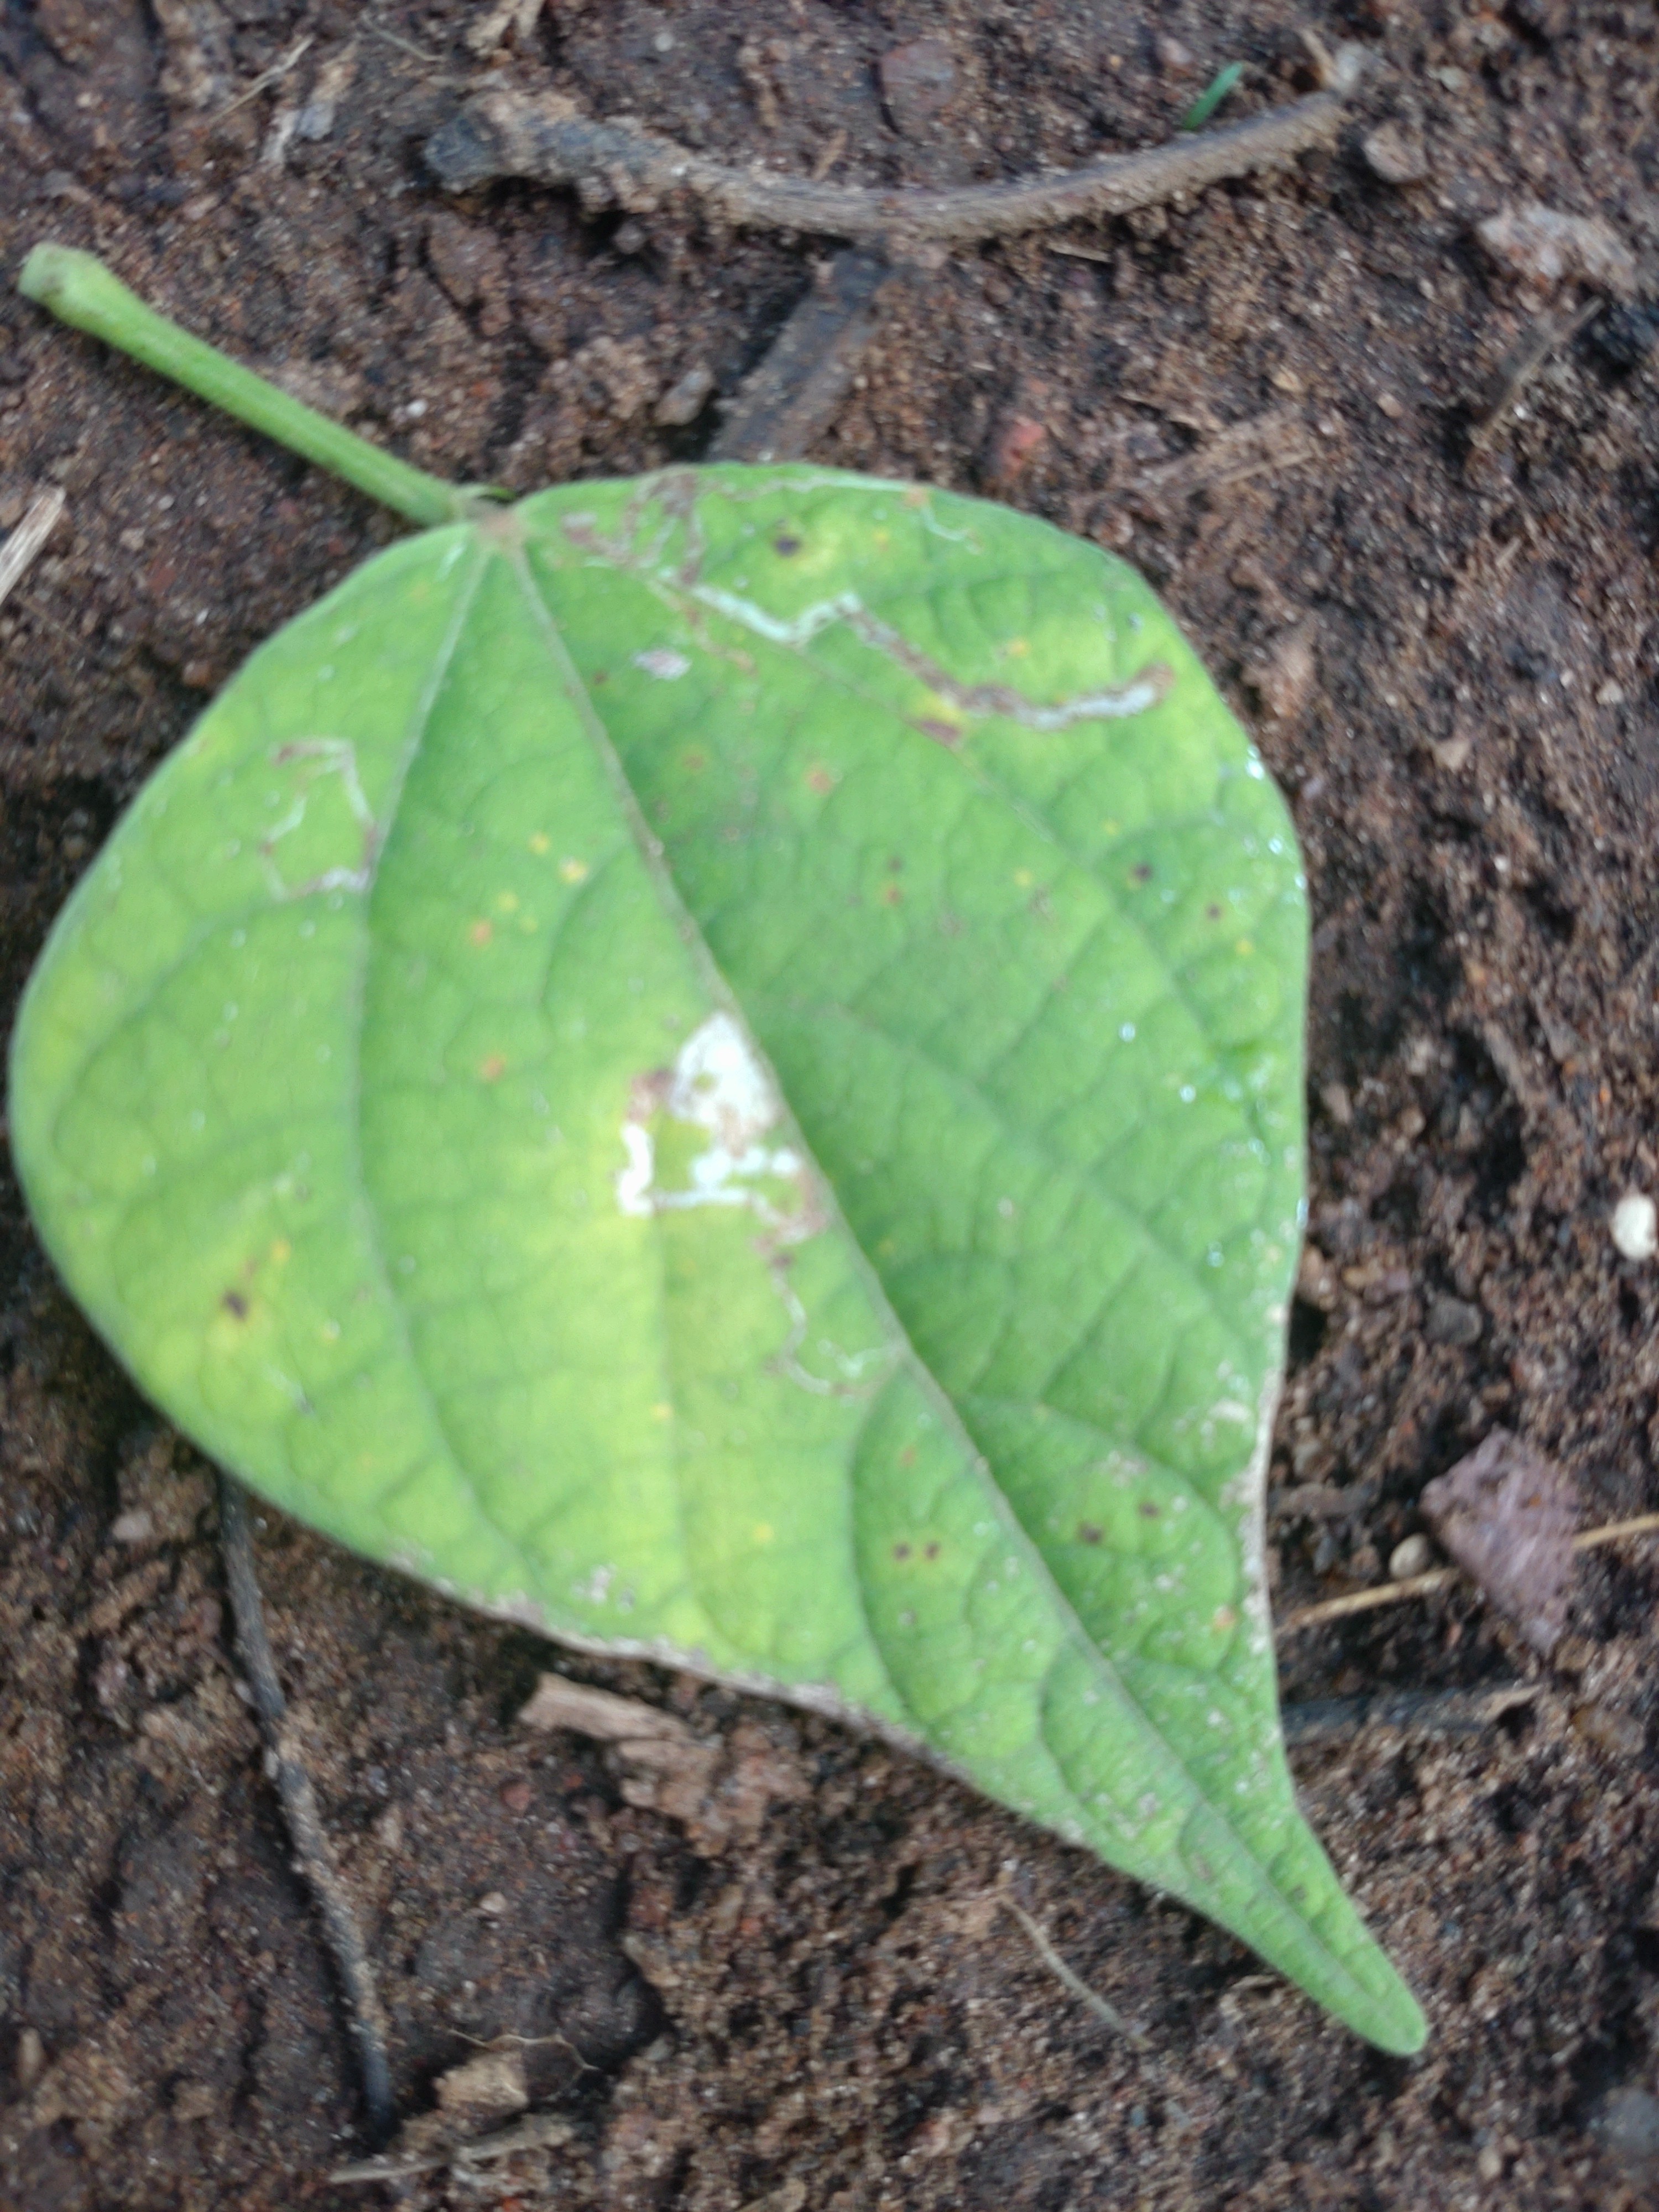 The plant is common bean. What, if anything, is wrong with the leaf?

rust
